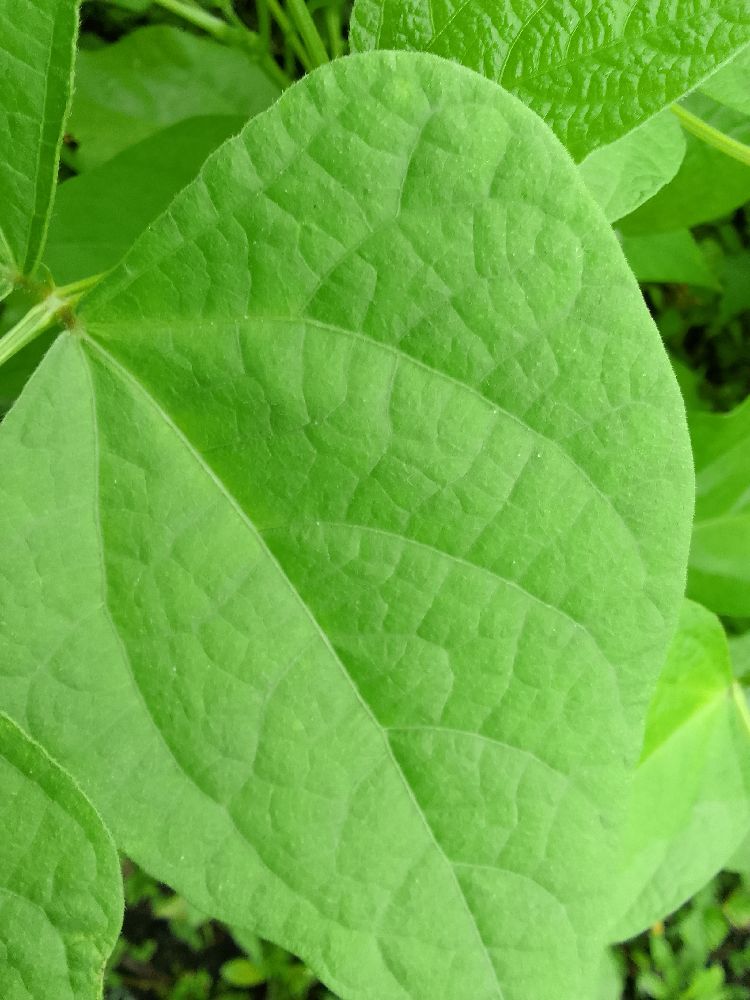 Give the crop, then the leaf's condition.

common bean, healthy
